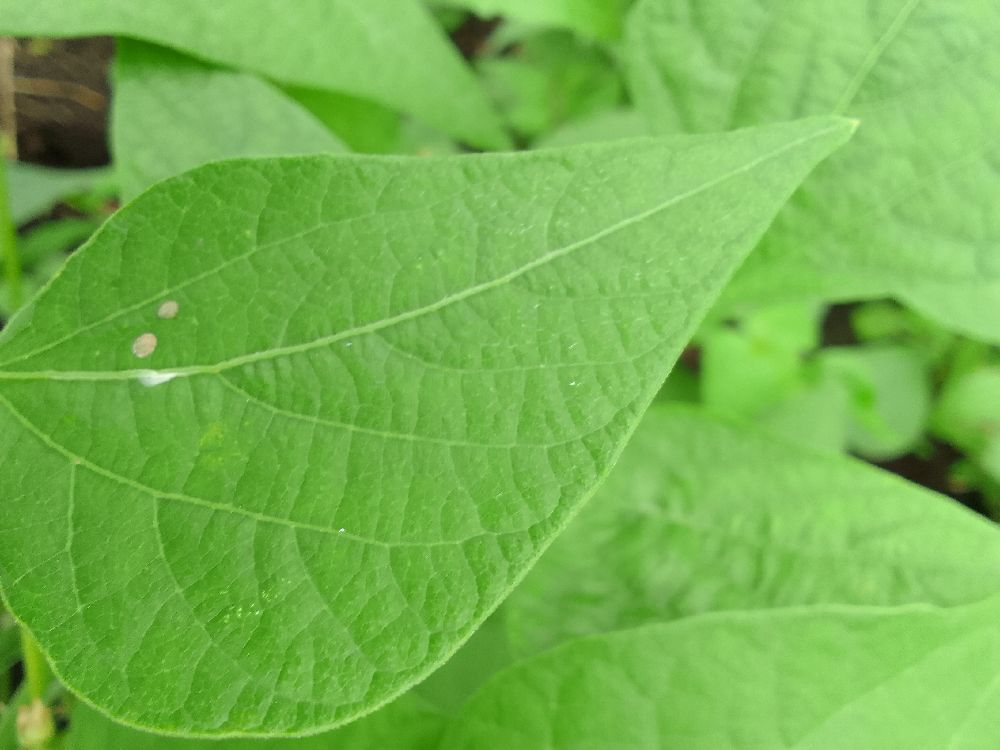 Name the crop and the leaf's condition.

common bean, healthy
